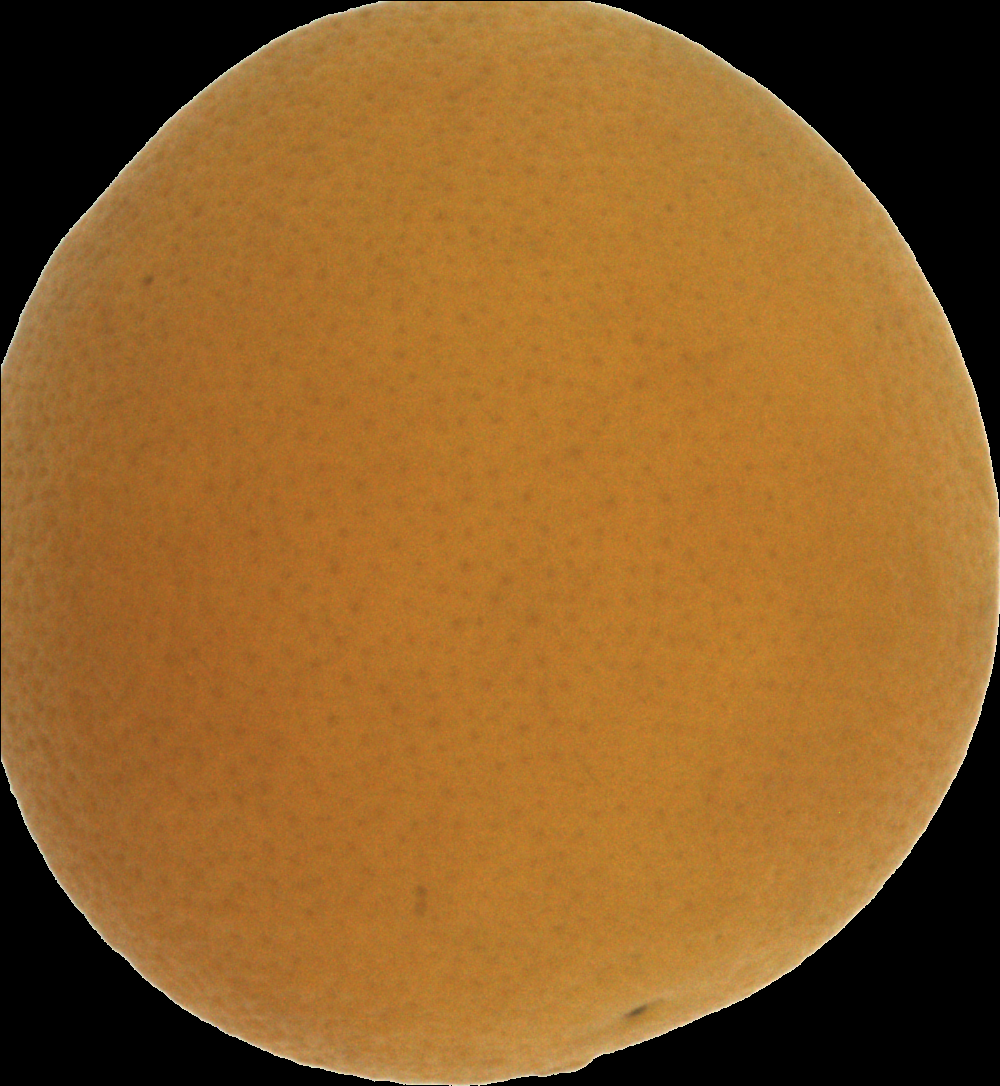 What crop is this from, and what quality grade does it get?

orange, bad
